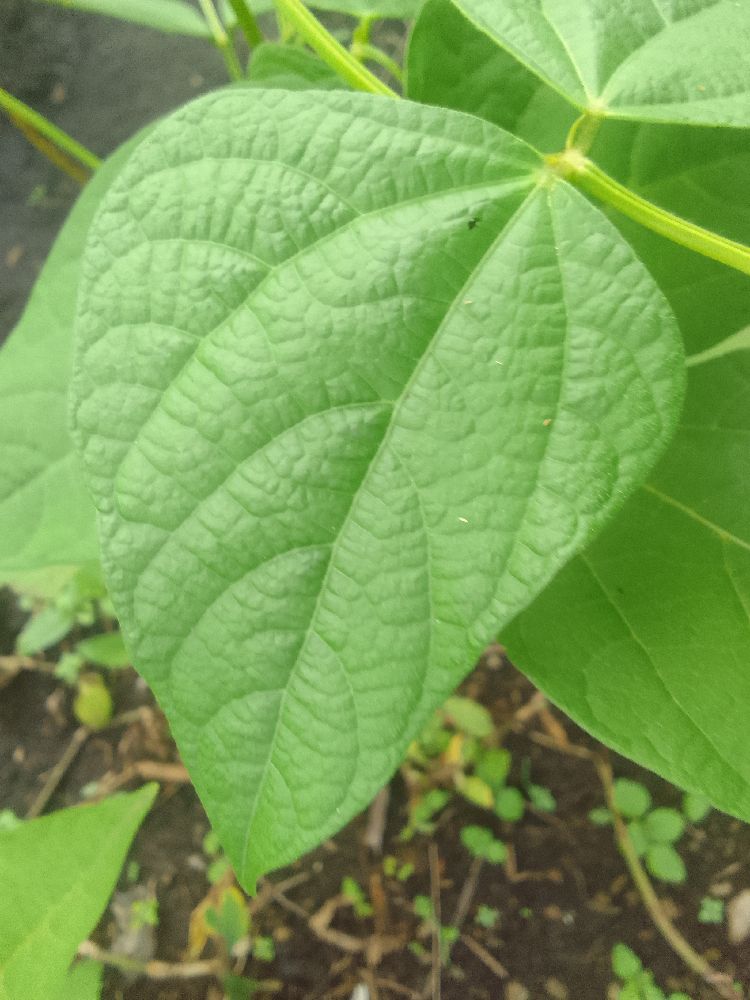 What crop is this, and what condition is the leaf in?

common bean, healthy
